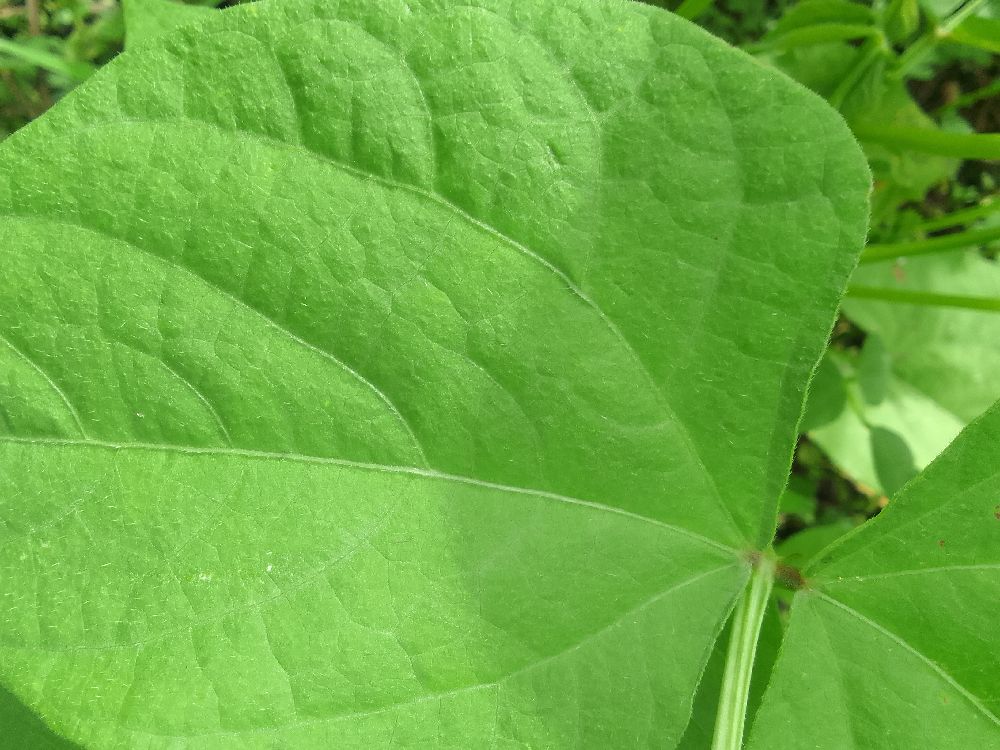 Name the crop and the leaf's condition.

common bean, healthy
